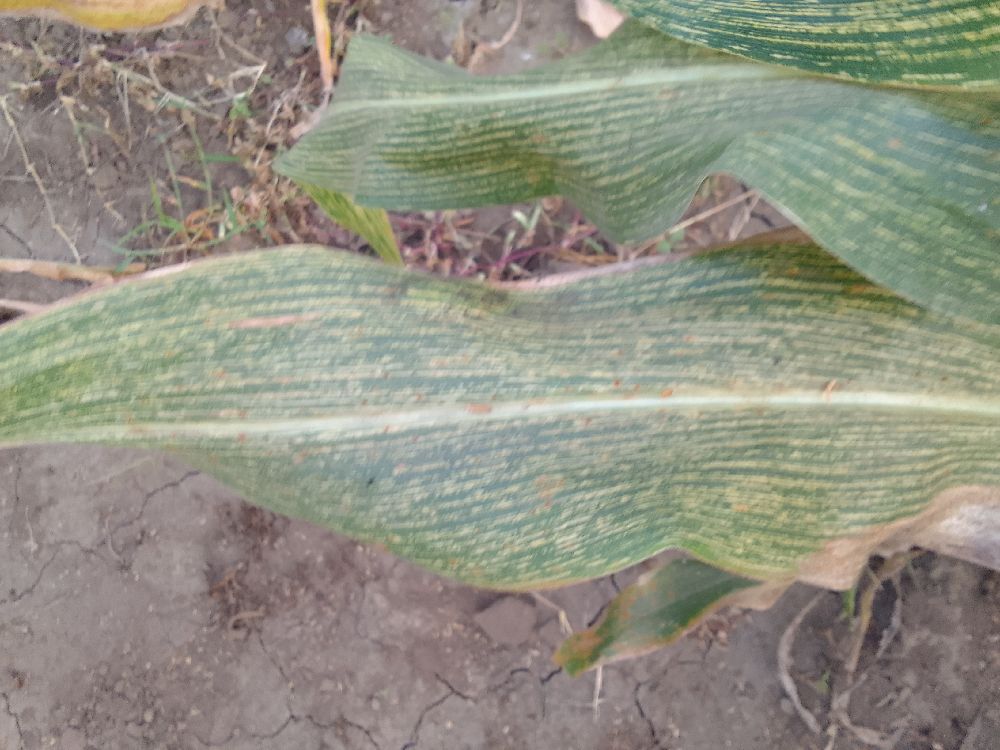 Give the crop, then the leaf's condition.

maize, maize streak virus
